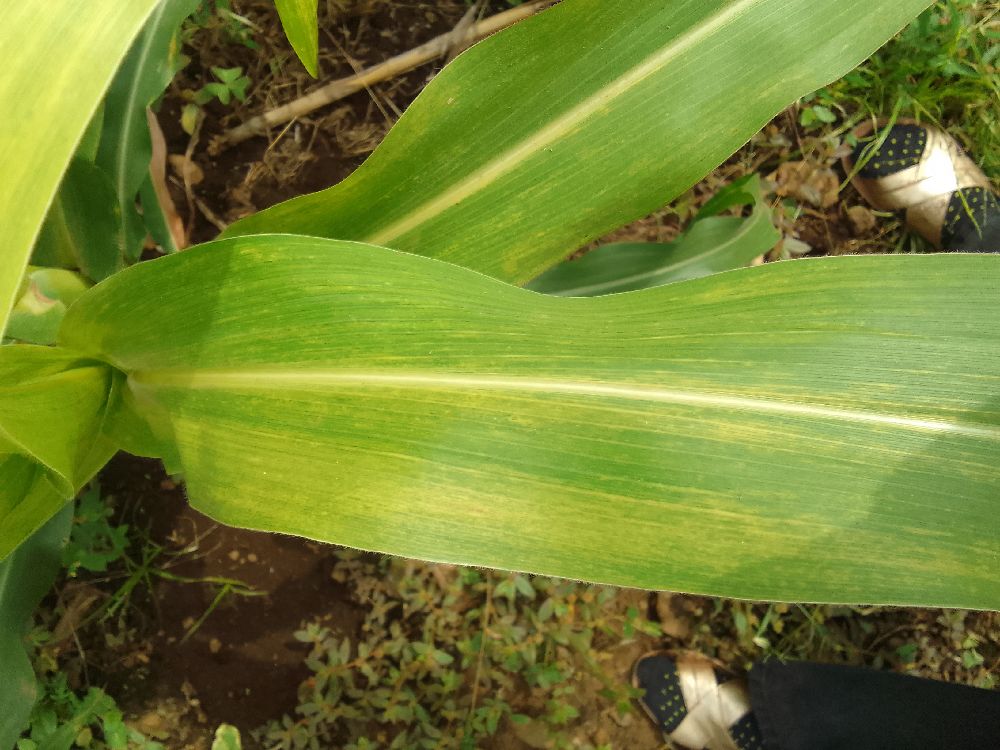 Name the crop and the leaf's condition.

maize, maize lethal necrosis
